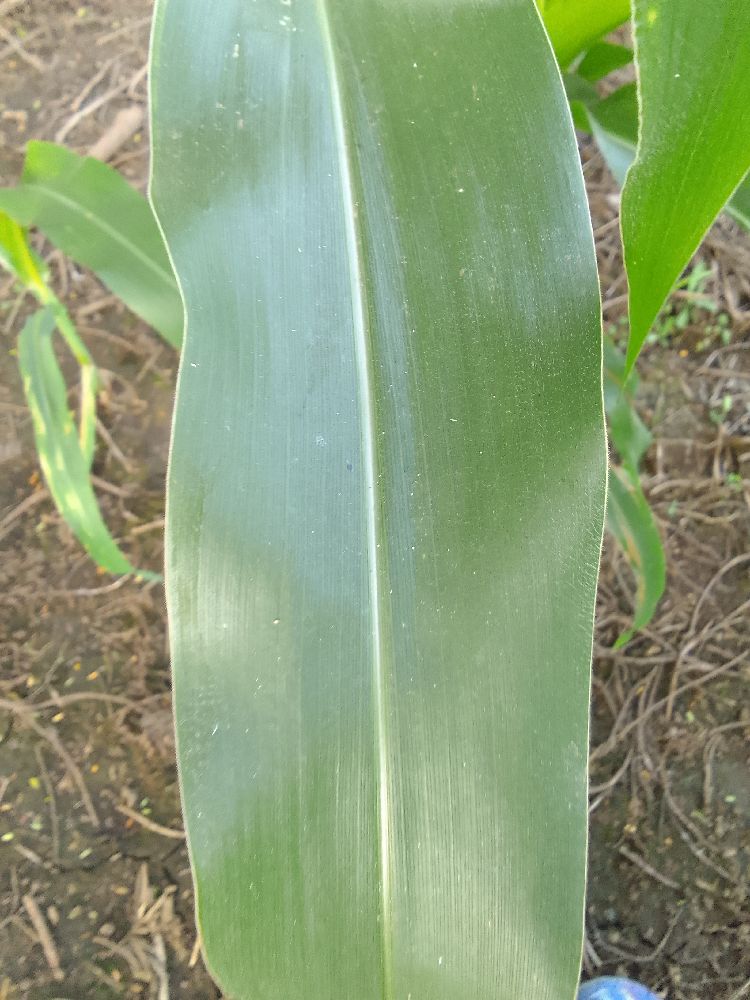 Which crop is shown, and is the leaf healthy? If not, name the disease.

maize, healthy
